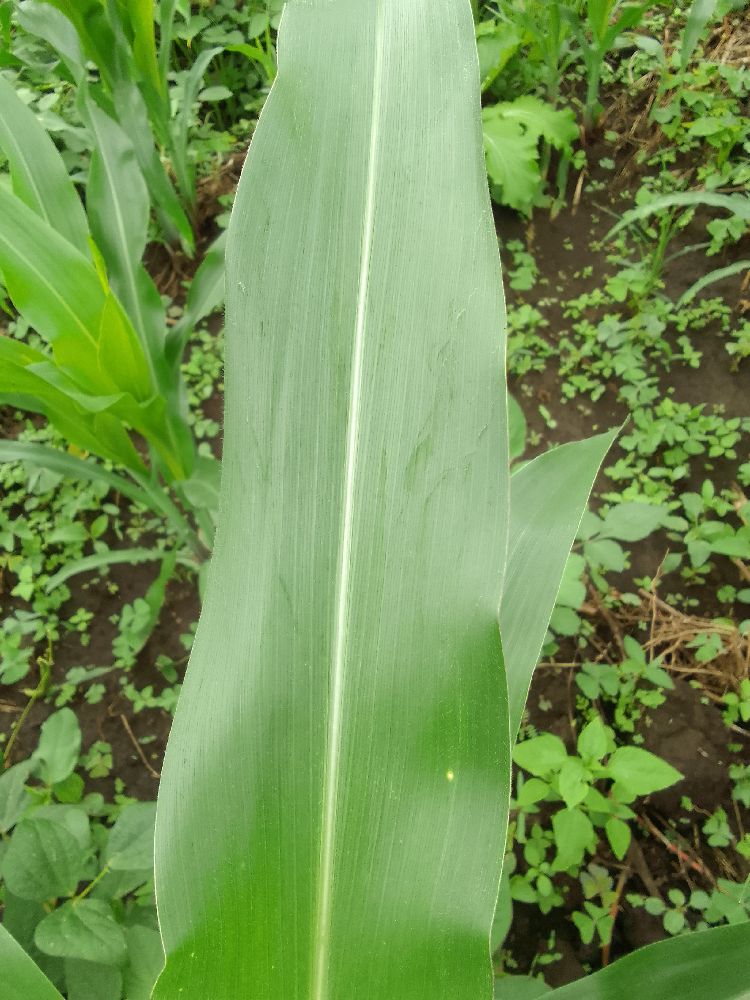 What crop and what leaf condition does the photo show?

maize, healthy
